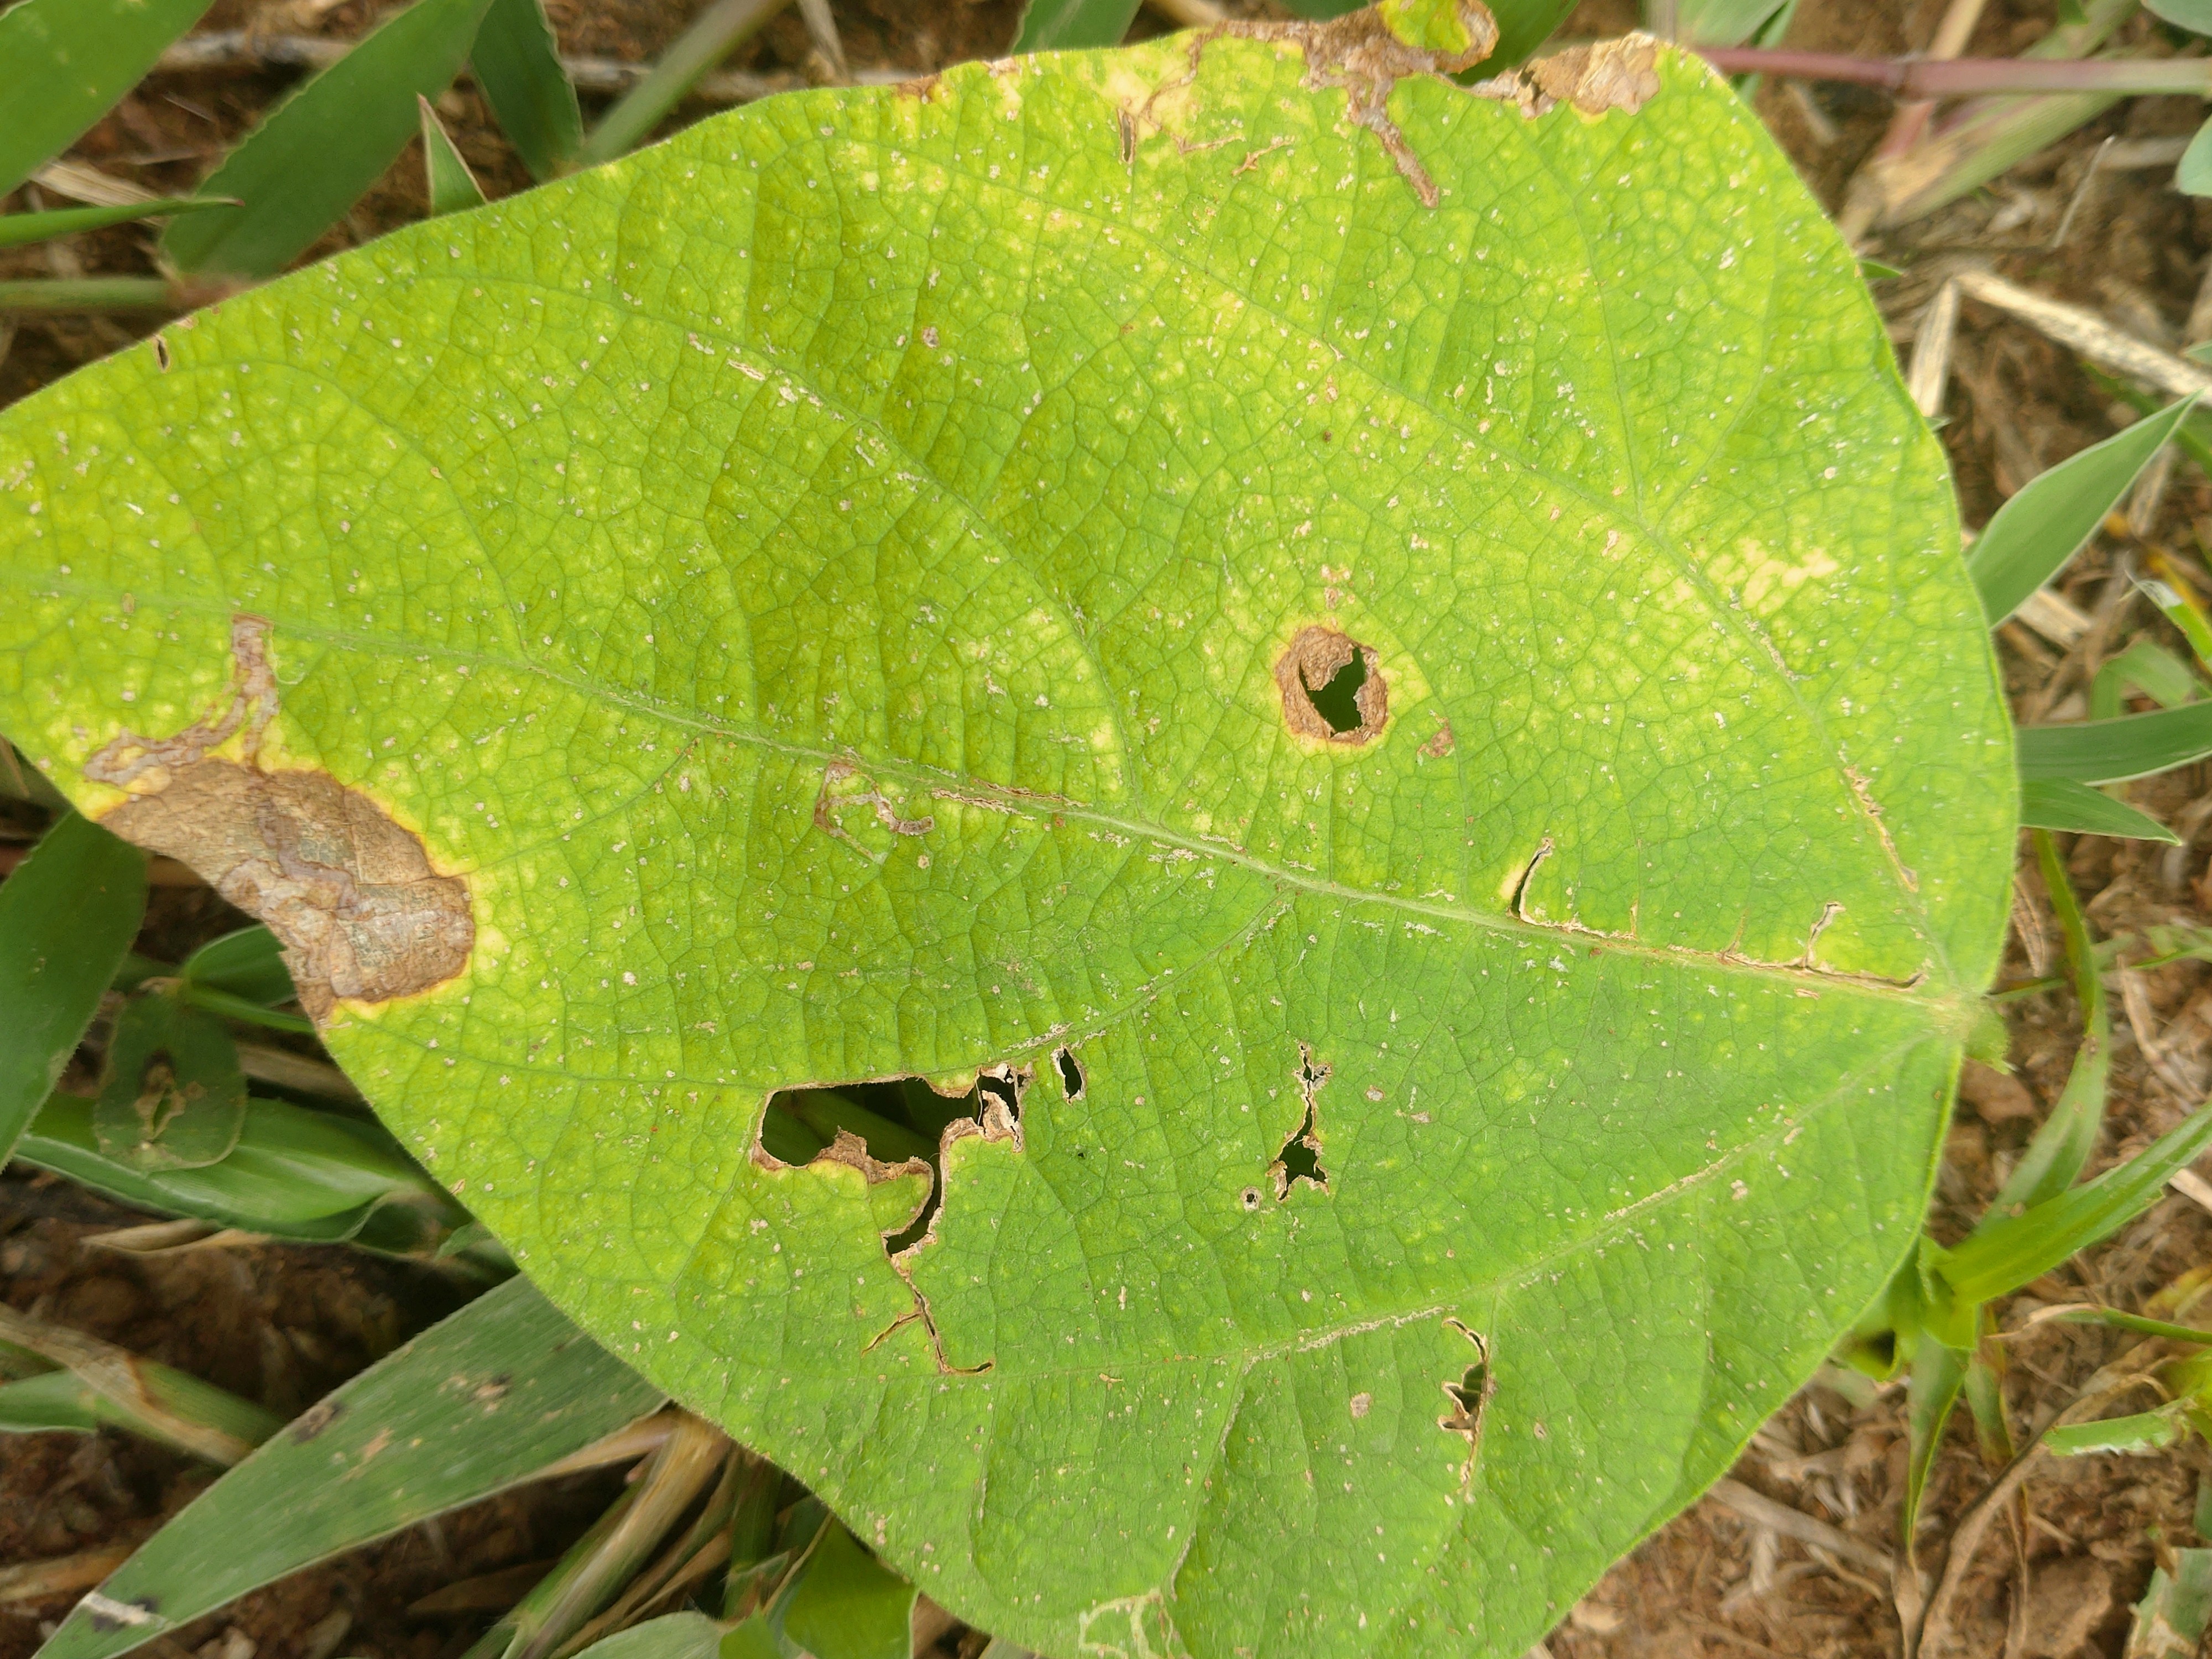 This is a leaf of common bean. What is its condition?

rust
